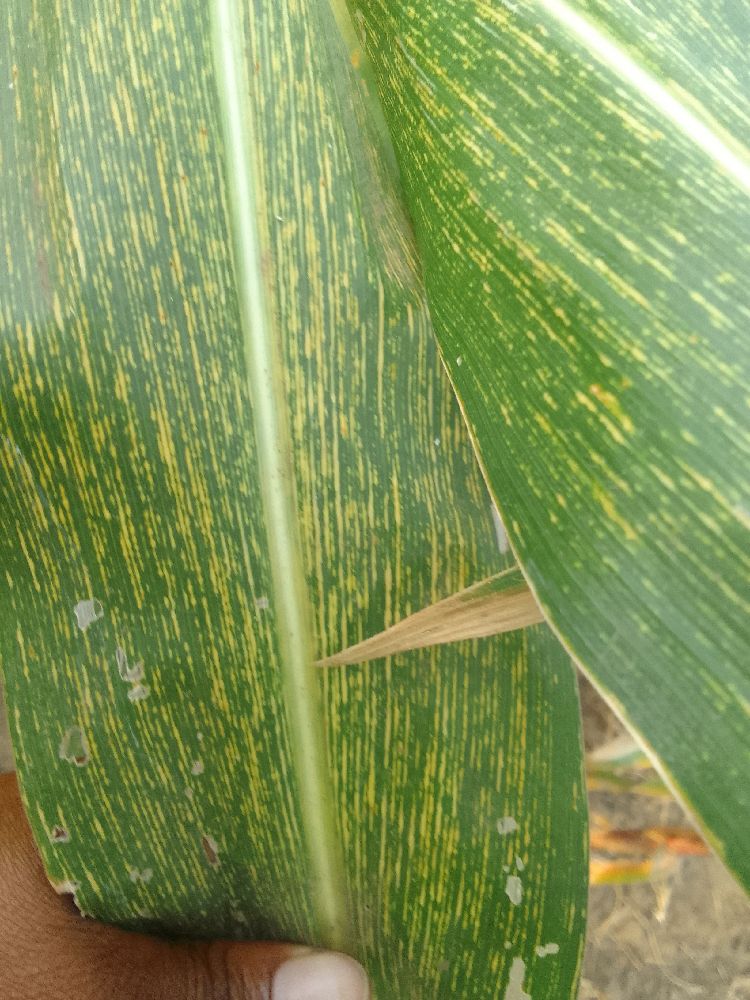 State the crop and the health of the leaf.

maize, maize streak virus
